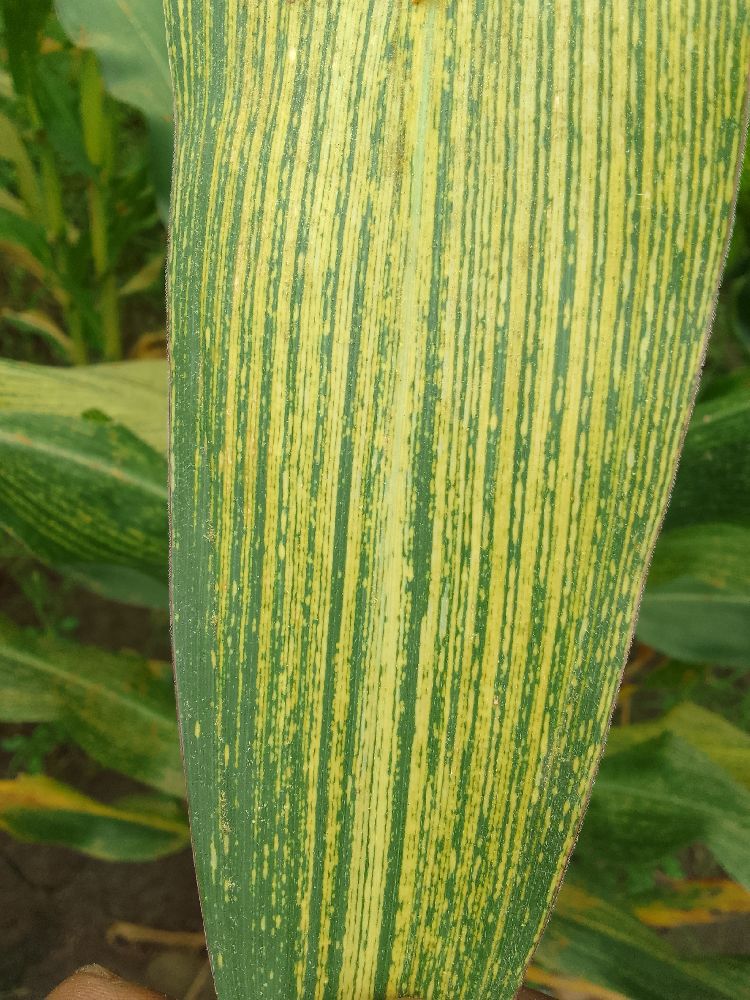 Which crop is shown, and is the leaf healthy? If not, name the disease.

maize, maize streak virus
